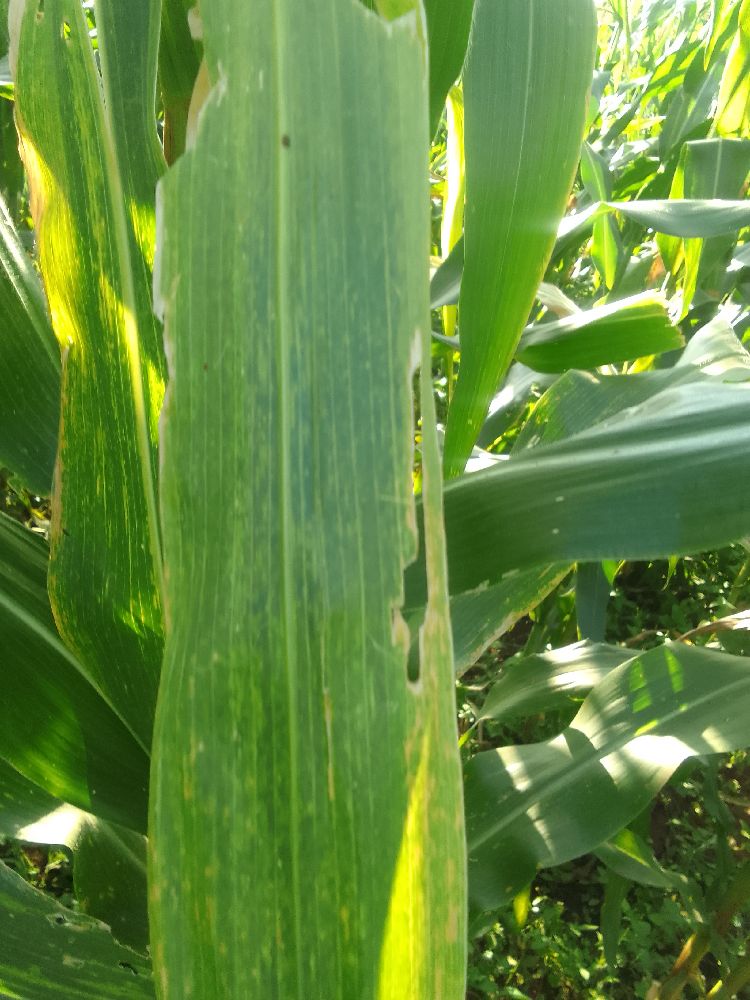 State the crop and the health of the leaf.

maize, maize lethal necrosis
